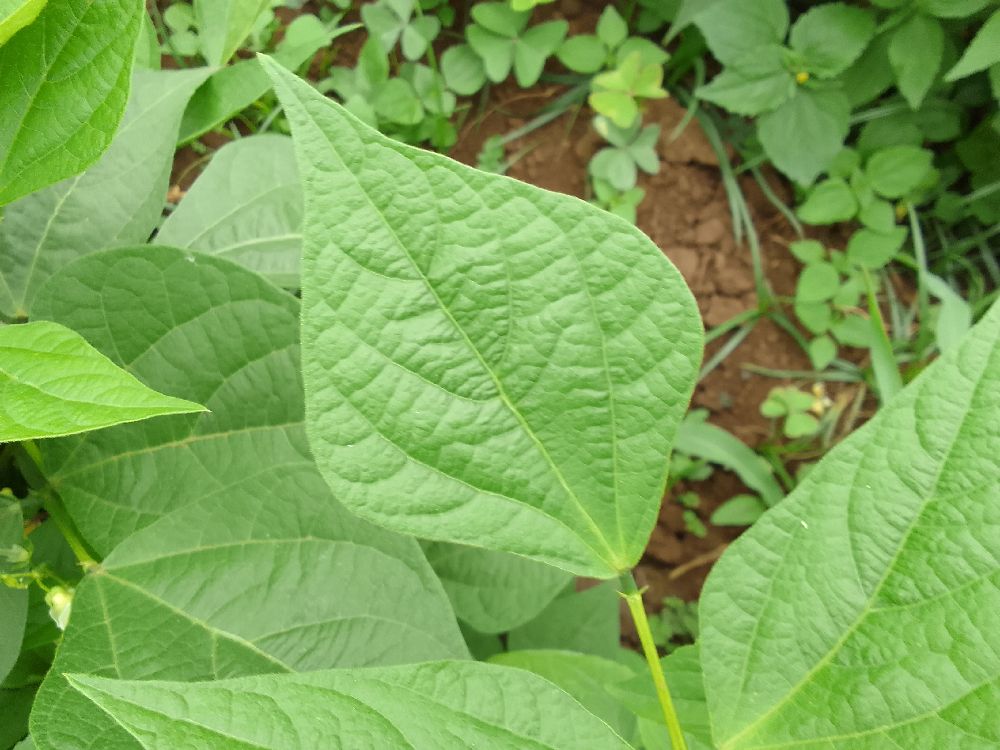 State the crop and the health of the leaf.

common bean, healthy
